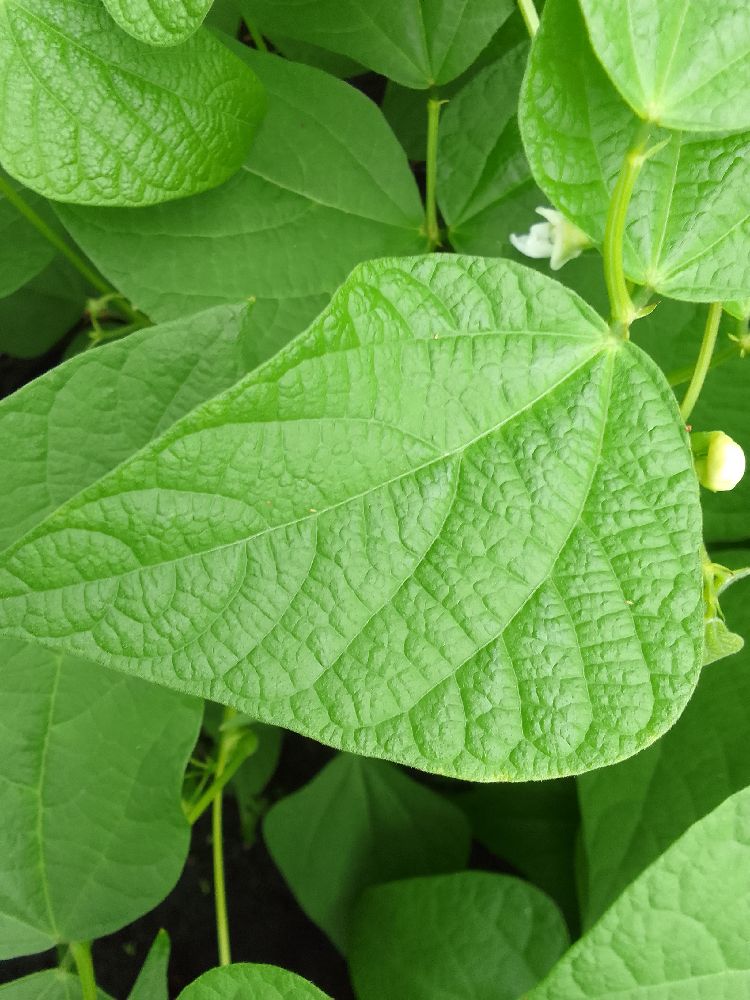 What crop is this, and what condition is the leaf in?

common bean, healthy
